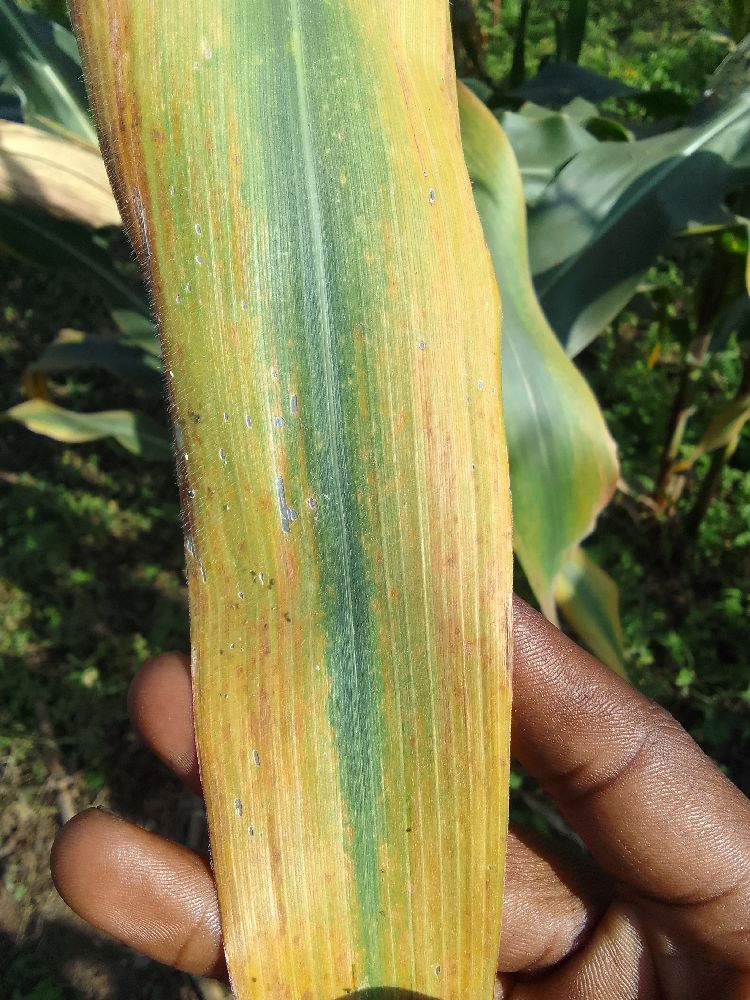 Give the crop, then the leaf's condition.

maize, maize lethal necrosis
